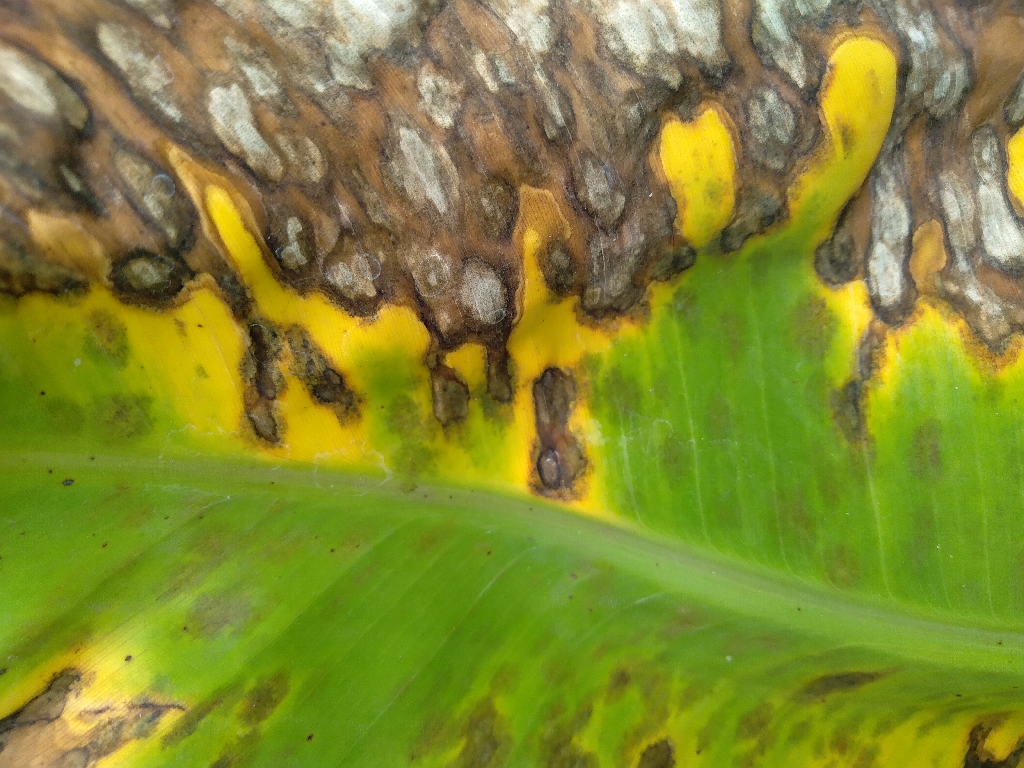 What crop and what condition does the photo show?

banana, black sigatoka
